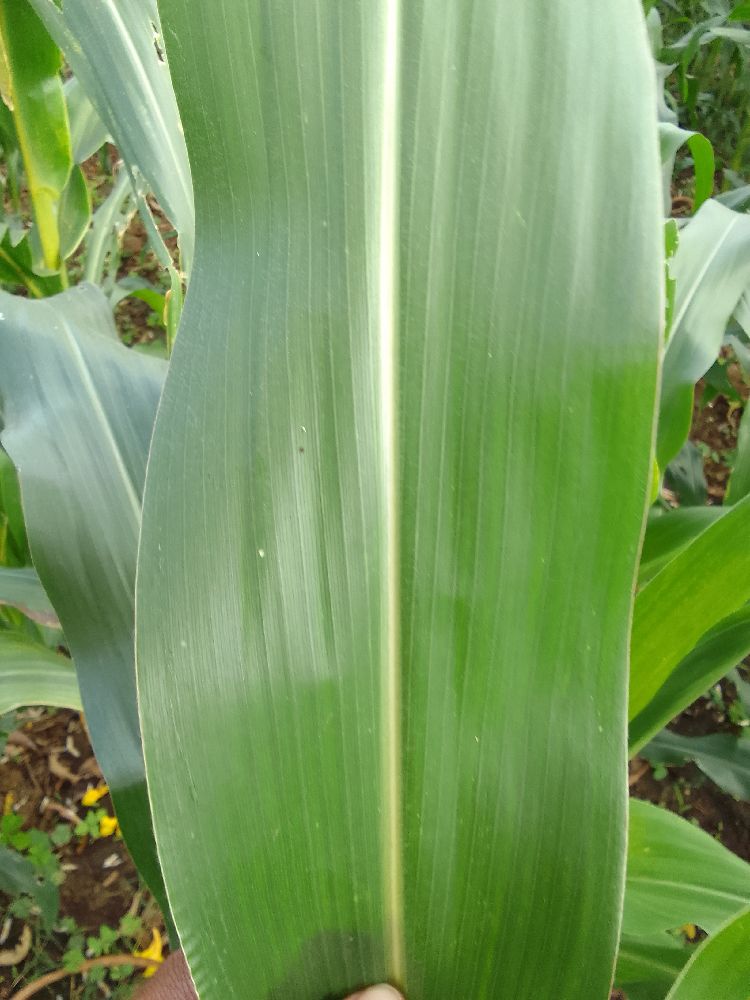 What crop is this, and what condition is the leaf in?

maize, healthy
